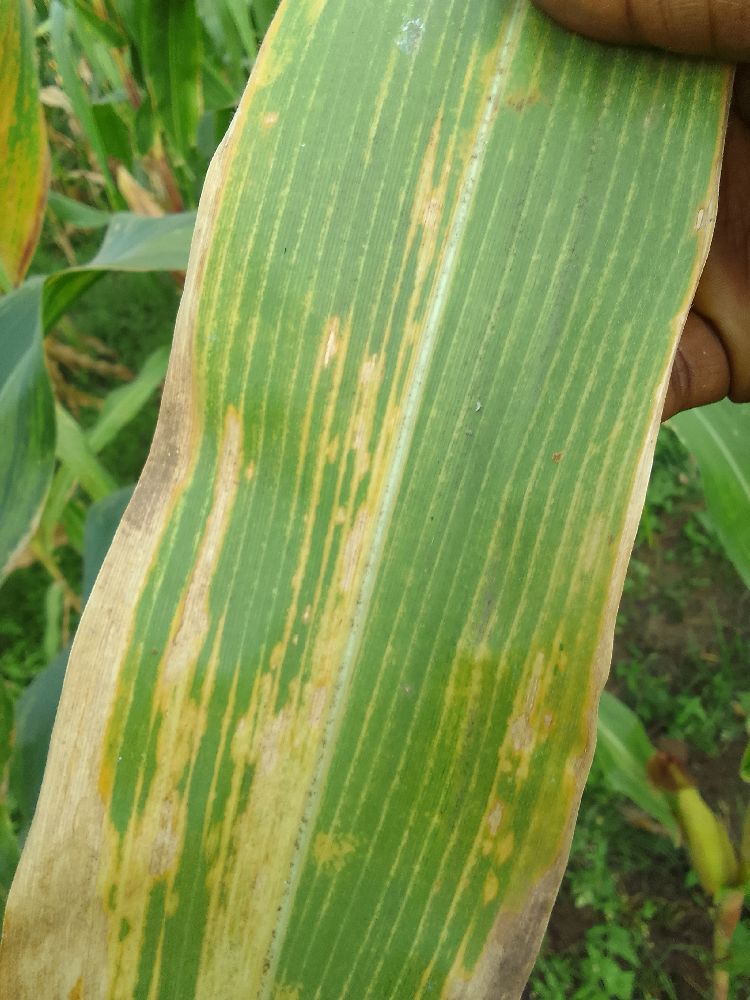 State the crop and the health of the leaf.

maize, maize lethal necrosis
